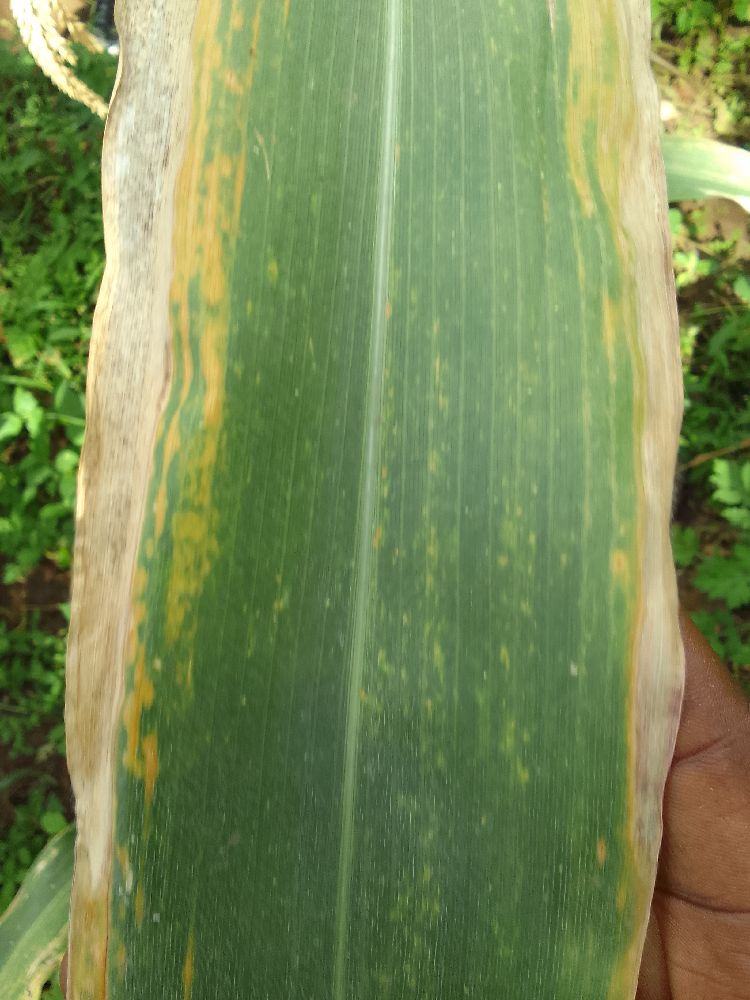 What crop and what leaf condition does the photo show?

maize, maize lethal necrosis
